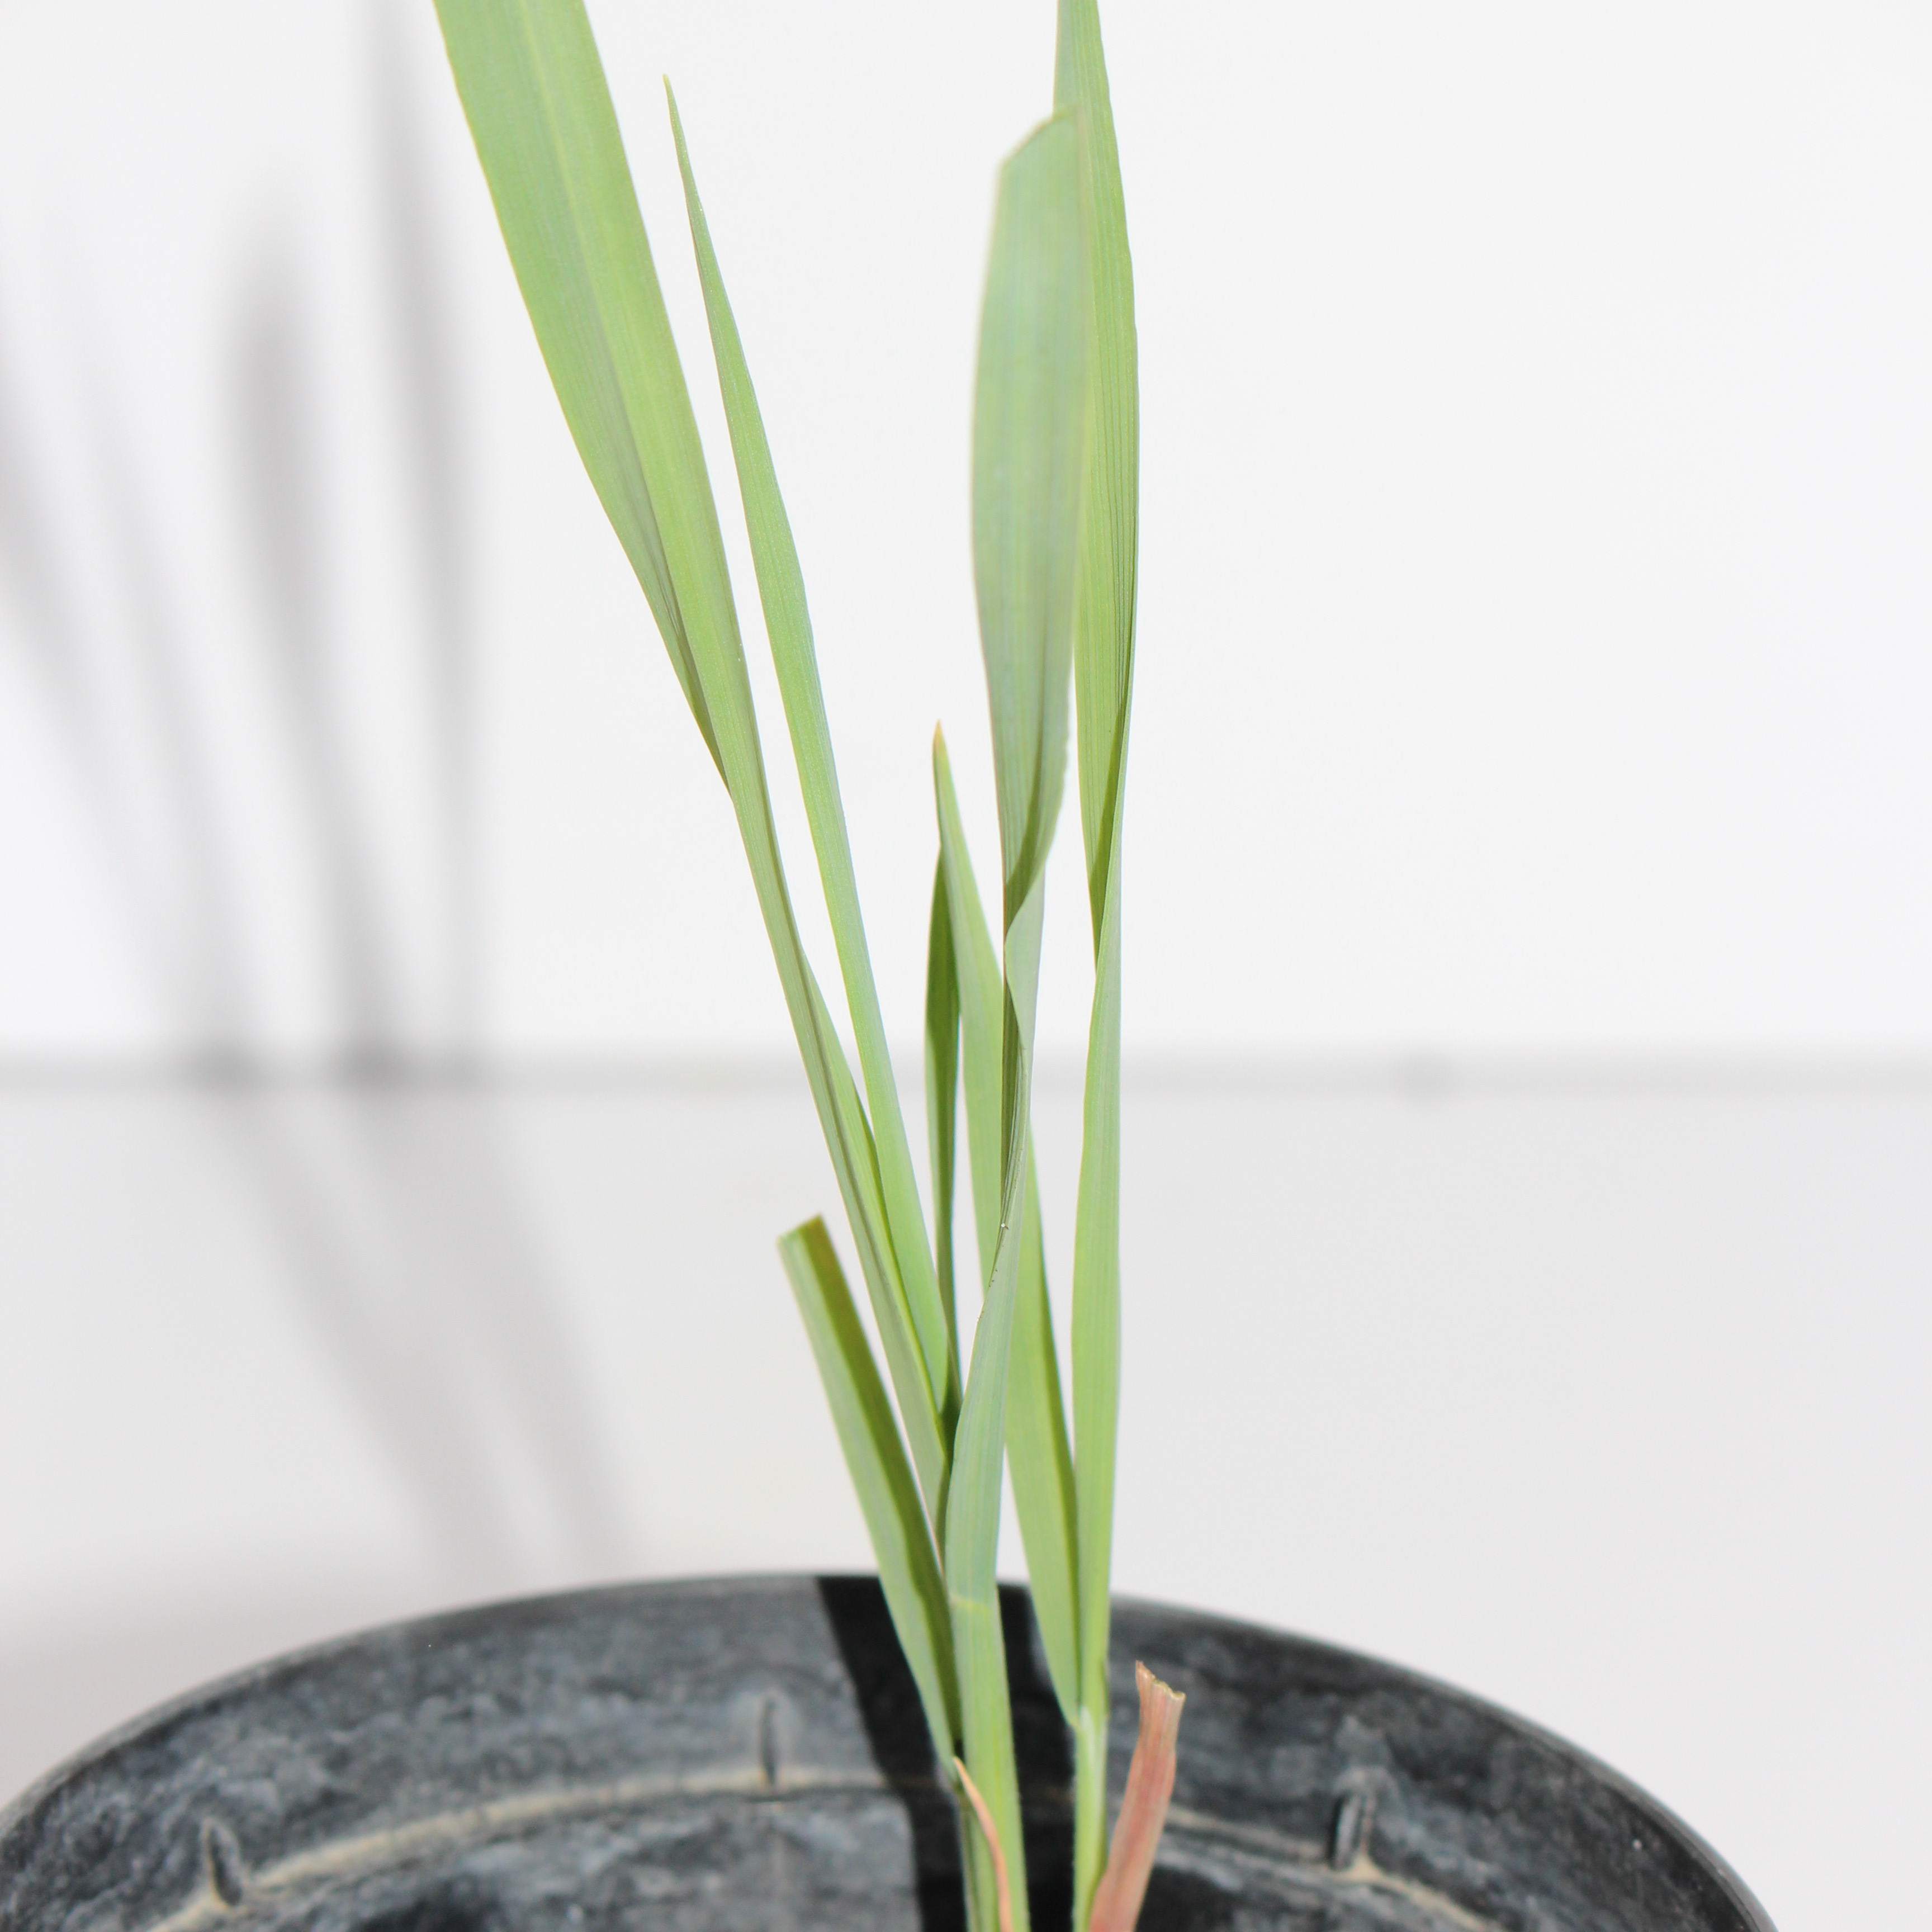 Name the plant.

Avena sterilis
